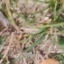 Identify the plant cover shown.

grass
